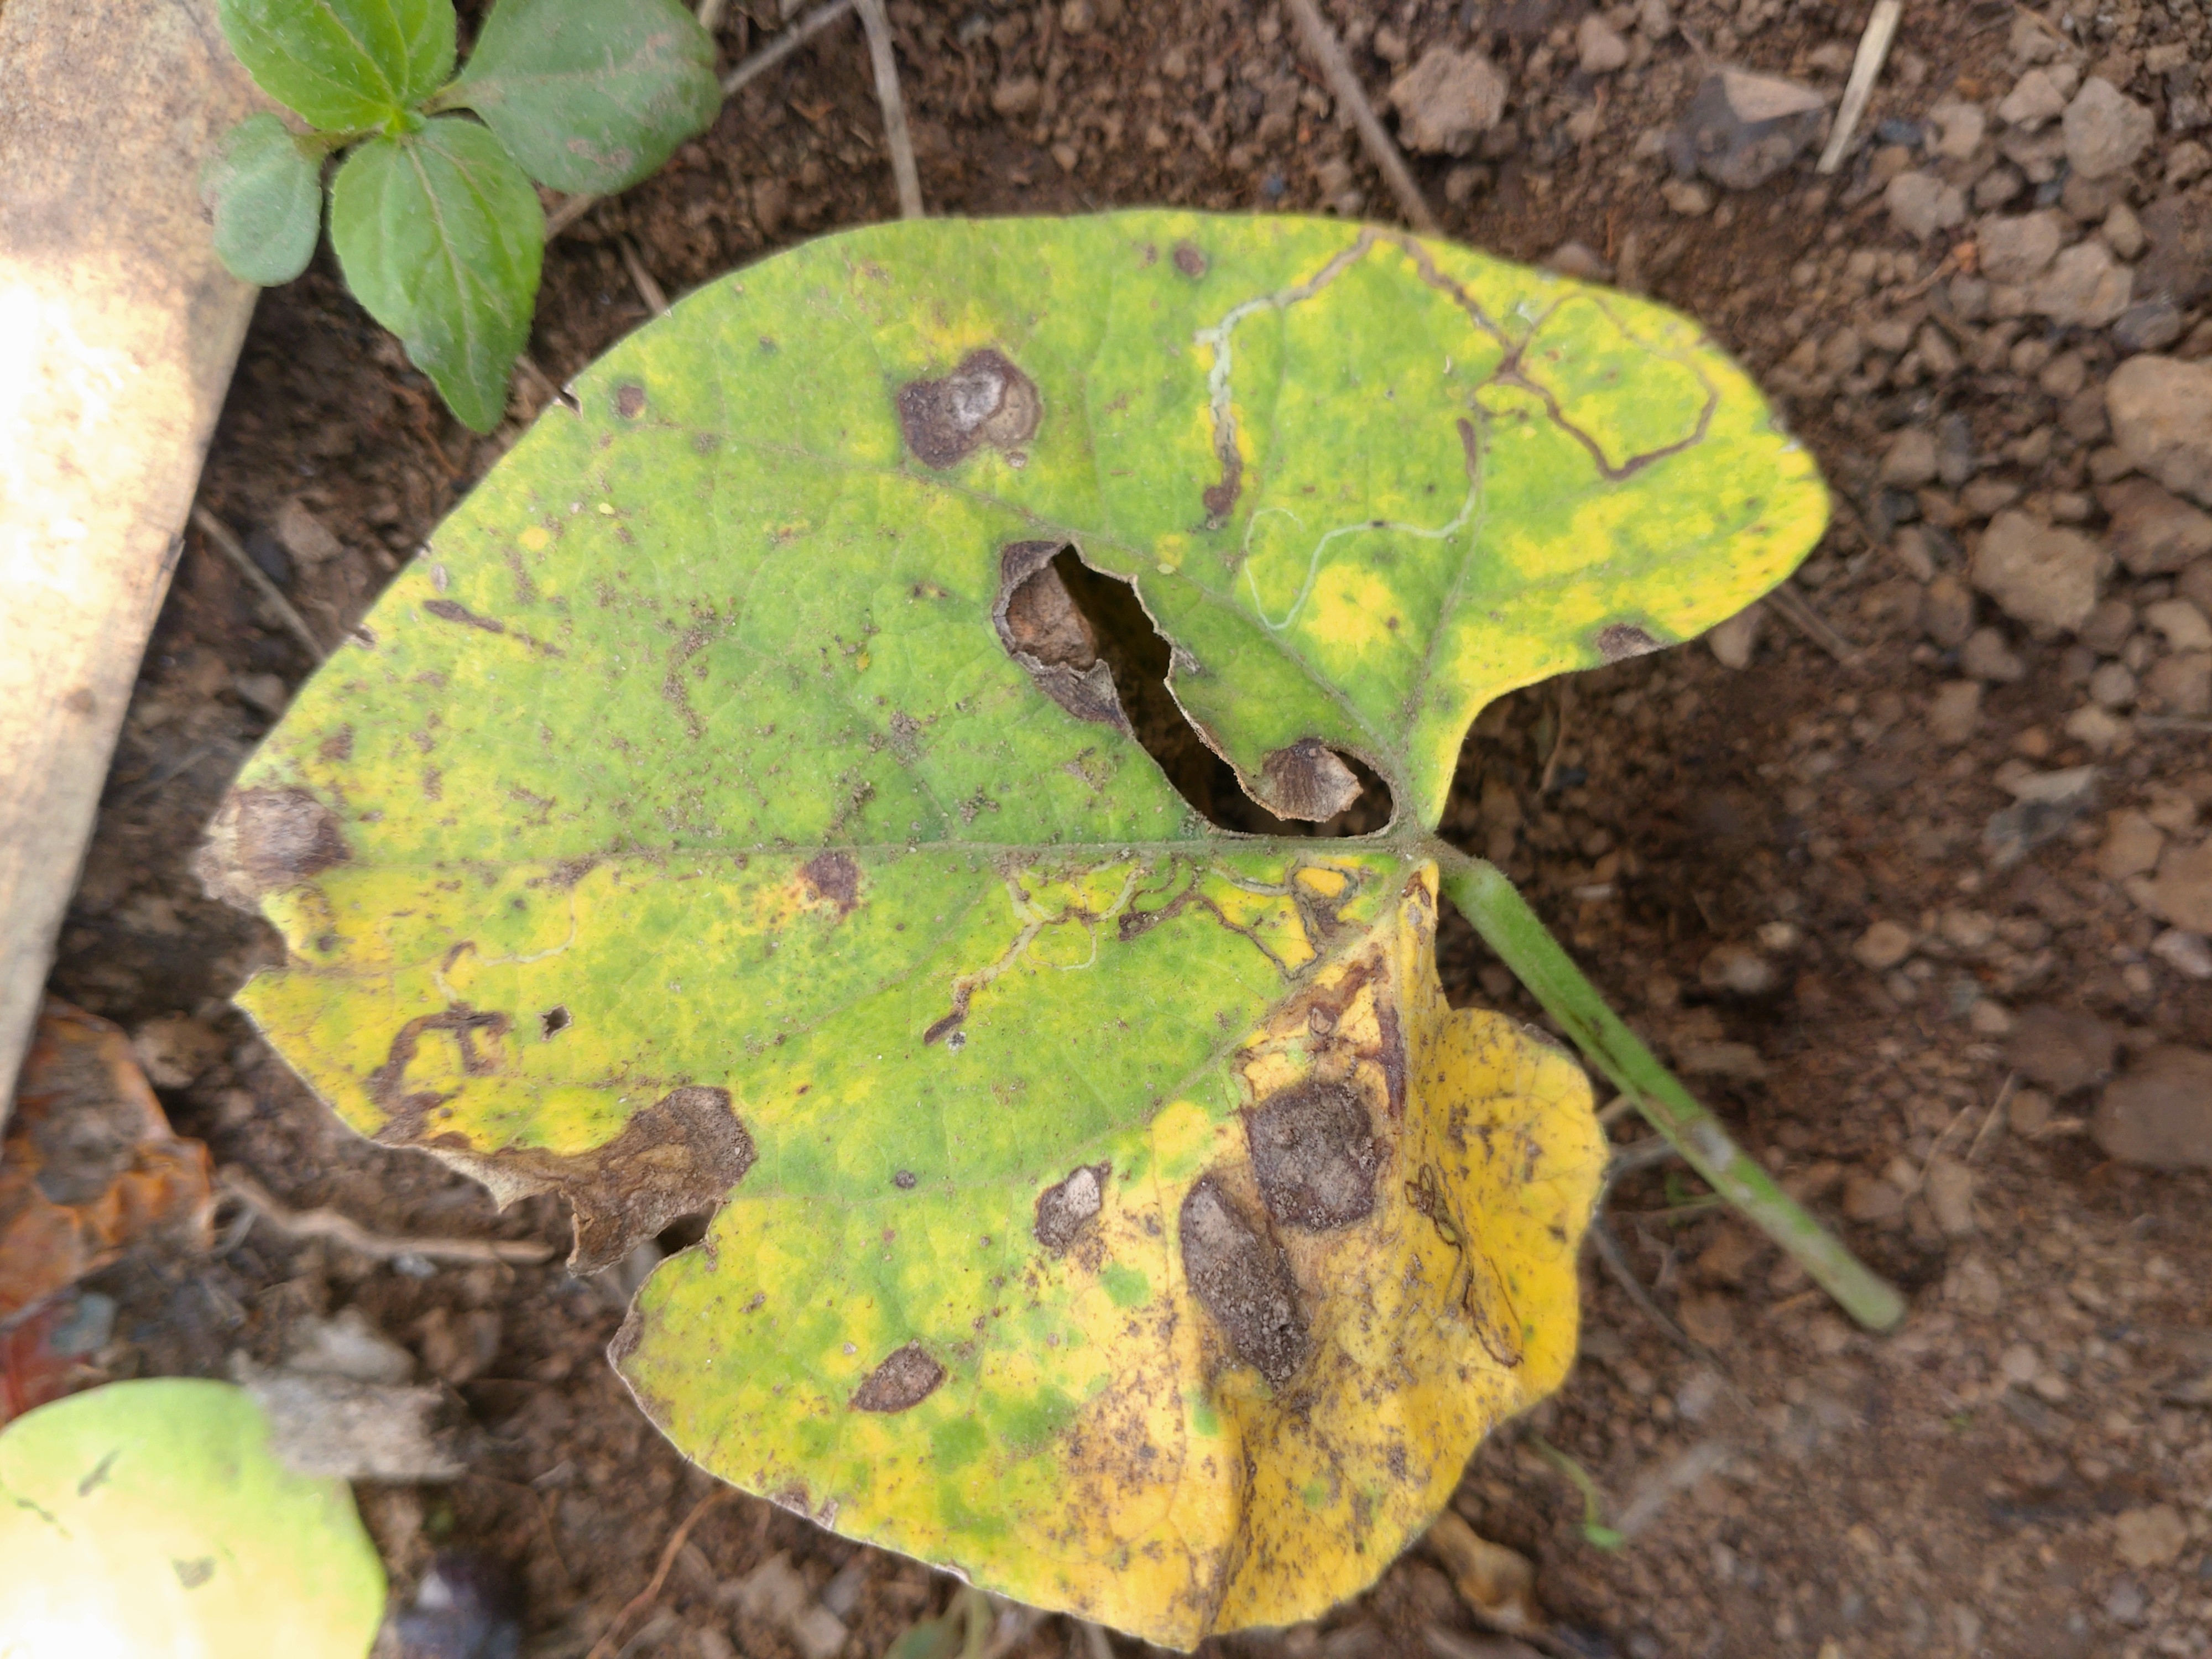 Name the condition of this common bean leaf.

rust
